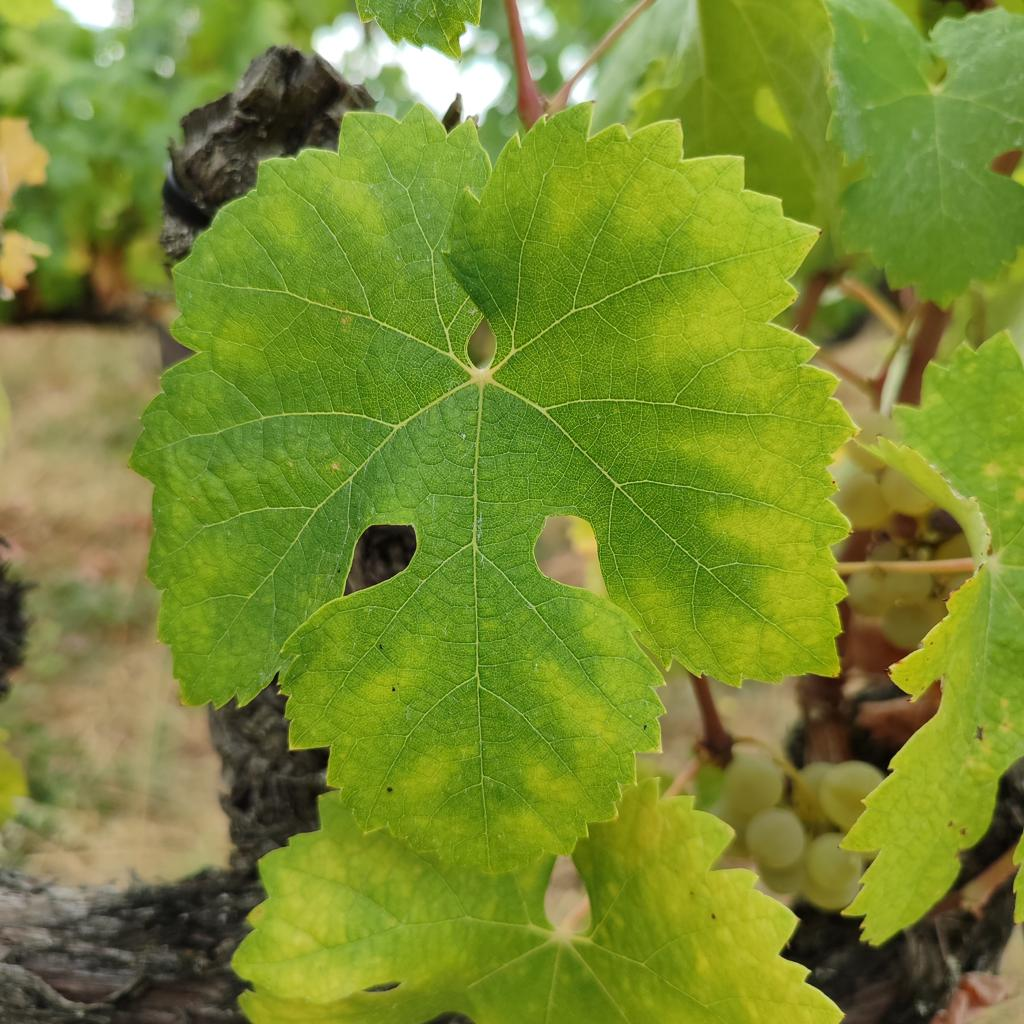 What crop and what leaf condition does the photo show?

grapevine, esca complex
